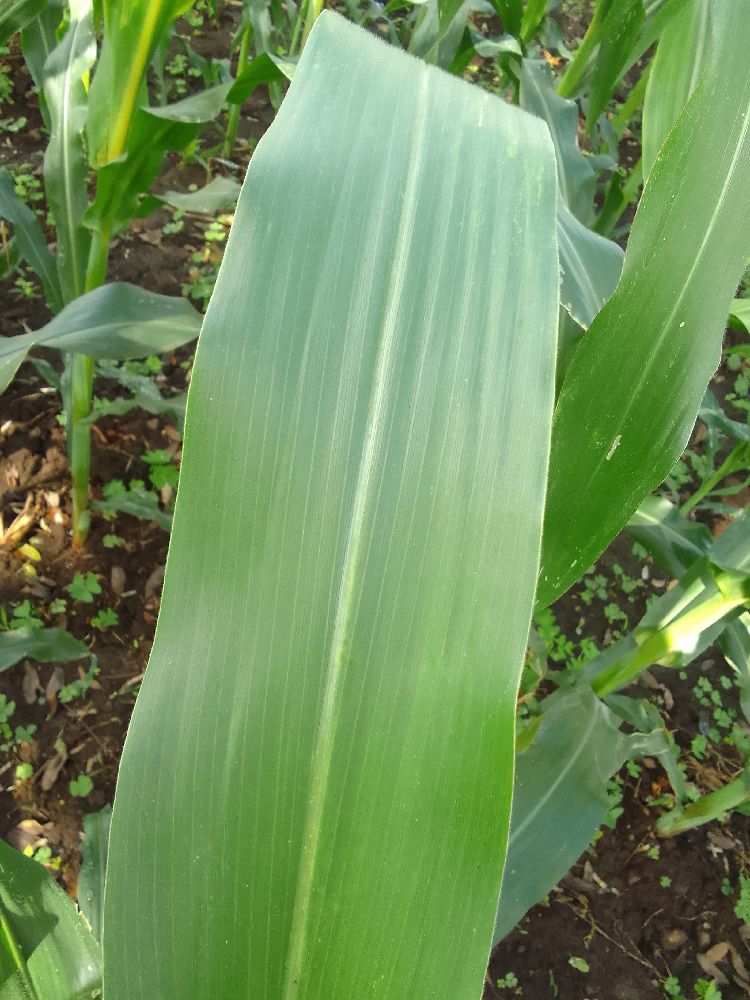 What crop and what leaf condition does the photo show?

maize, healthy
